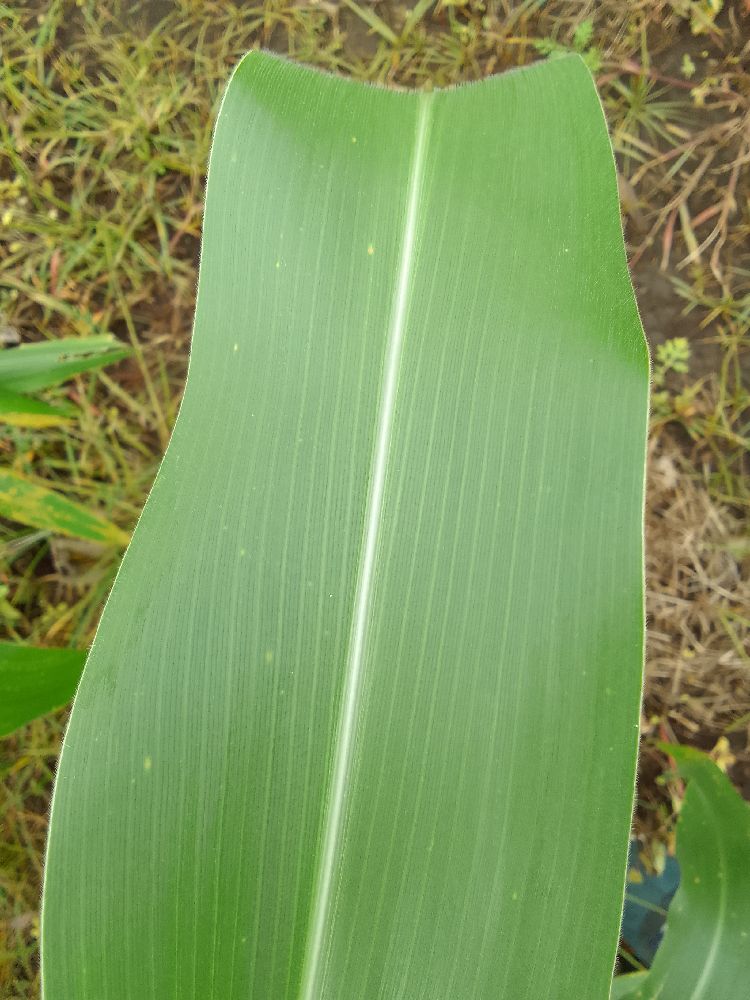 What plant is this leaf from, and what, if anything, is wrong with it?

maize, healthy
